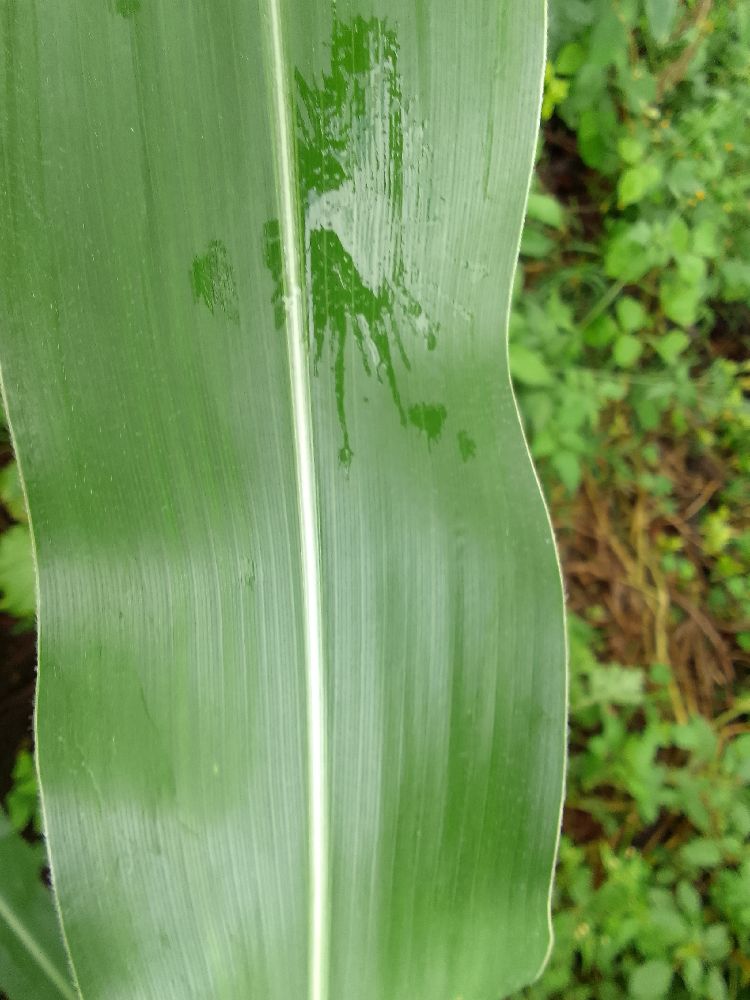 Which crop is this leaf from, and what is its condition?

maize, healthy
